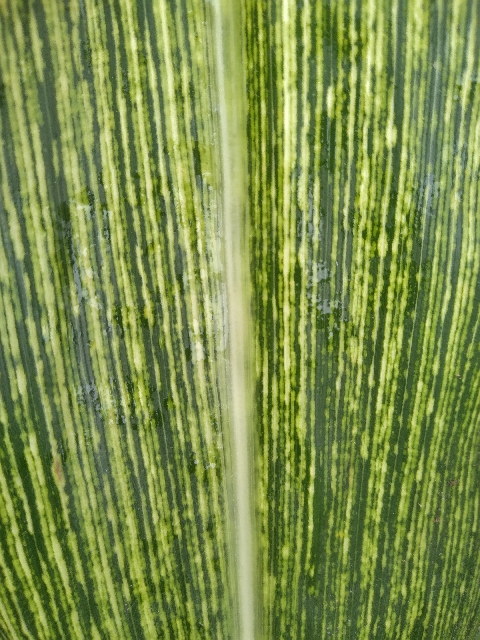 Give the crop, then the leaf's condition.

maize, maize streak virus
